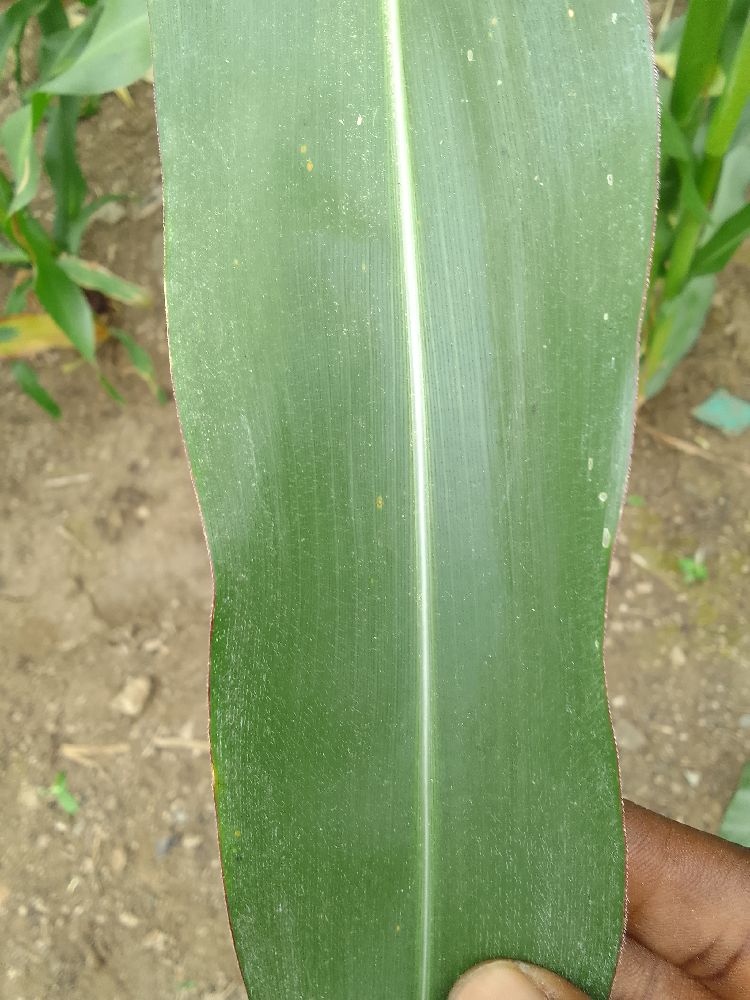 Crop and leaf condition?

maize, healthy
